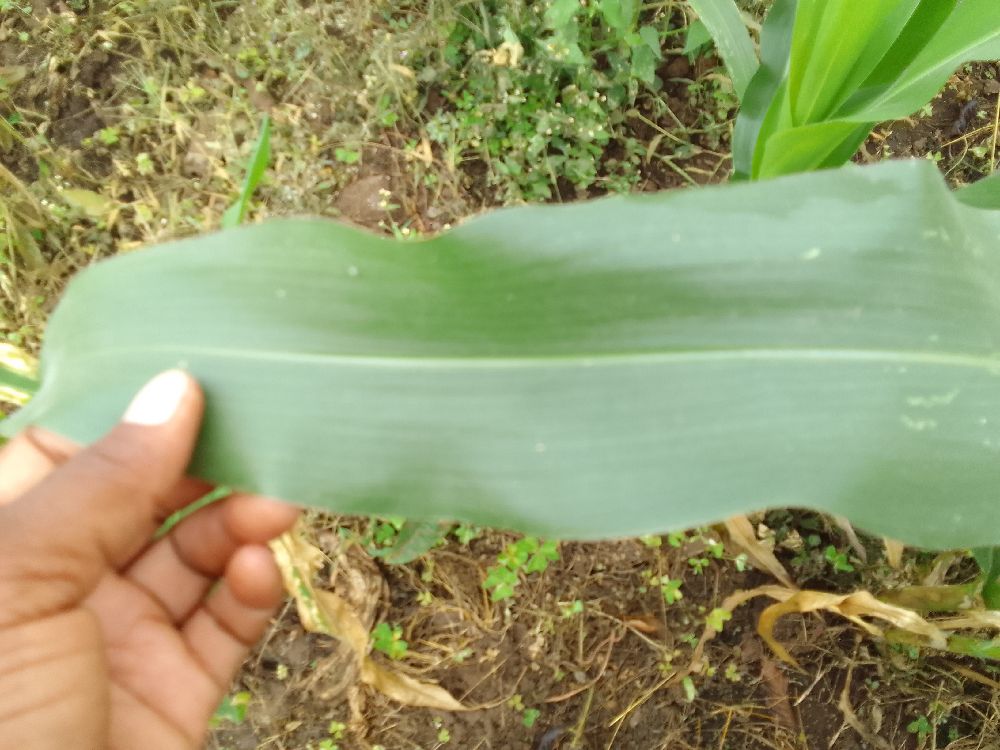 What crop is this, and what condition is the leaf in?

maize, healthy
